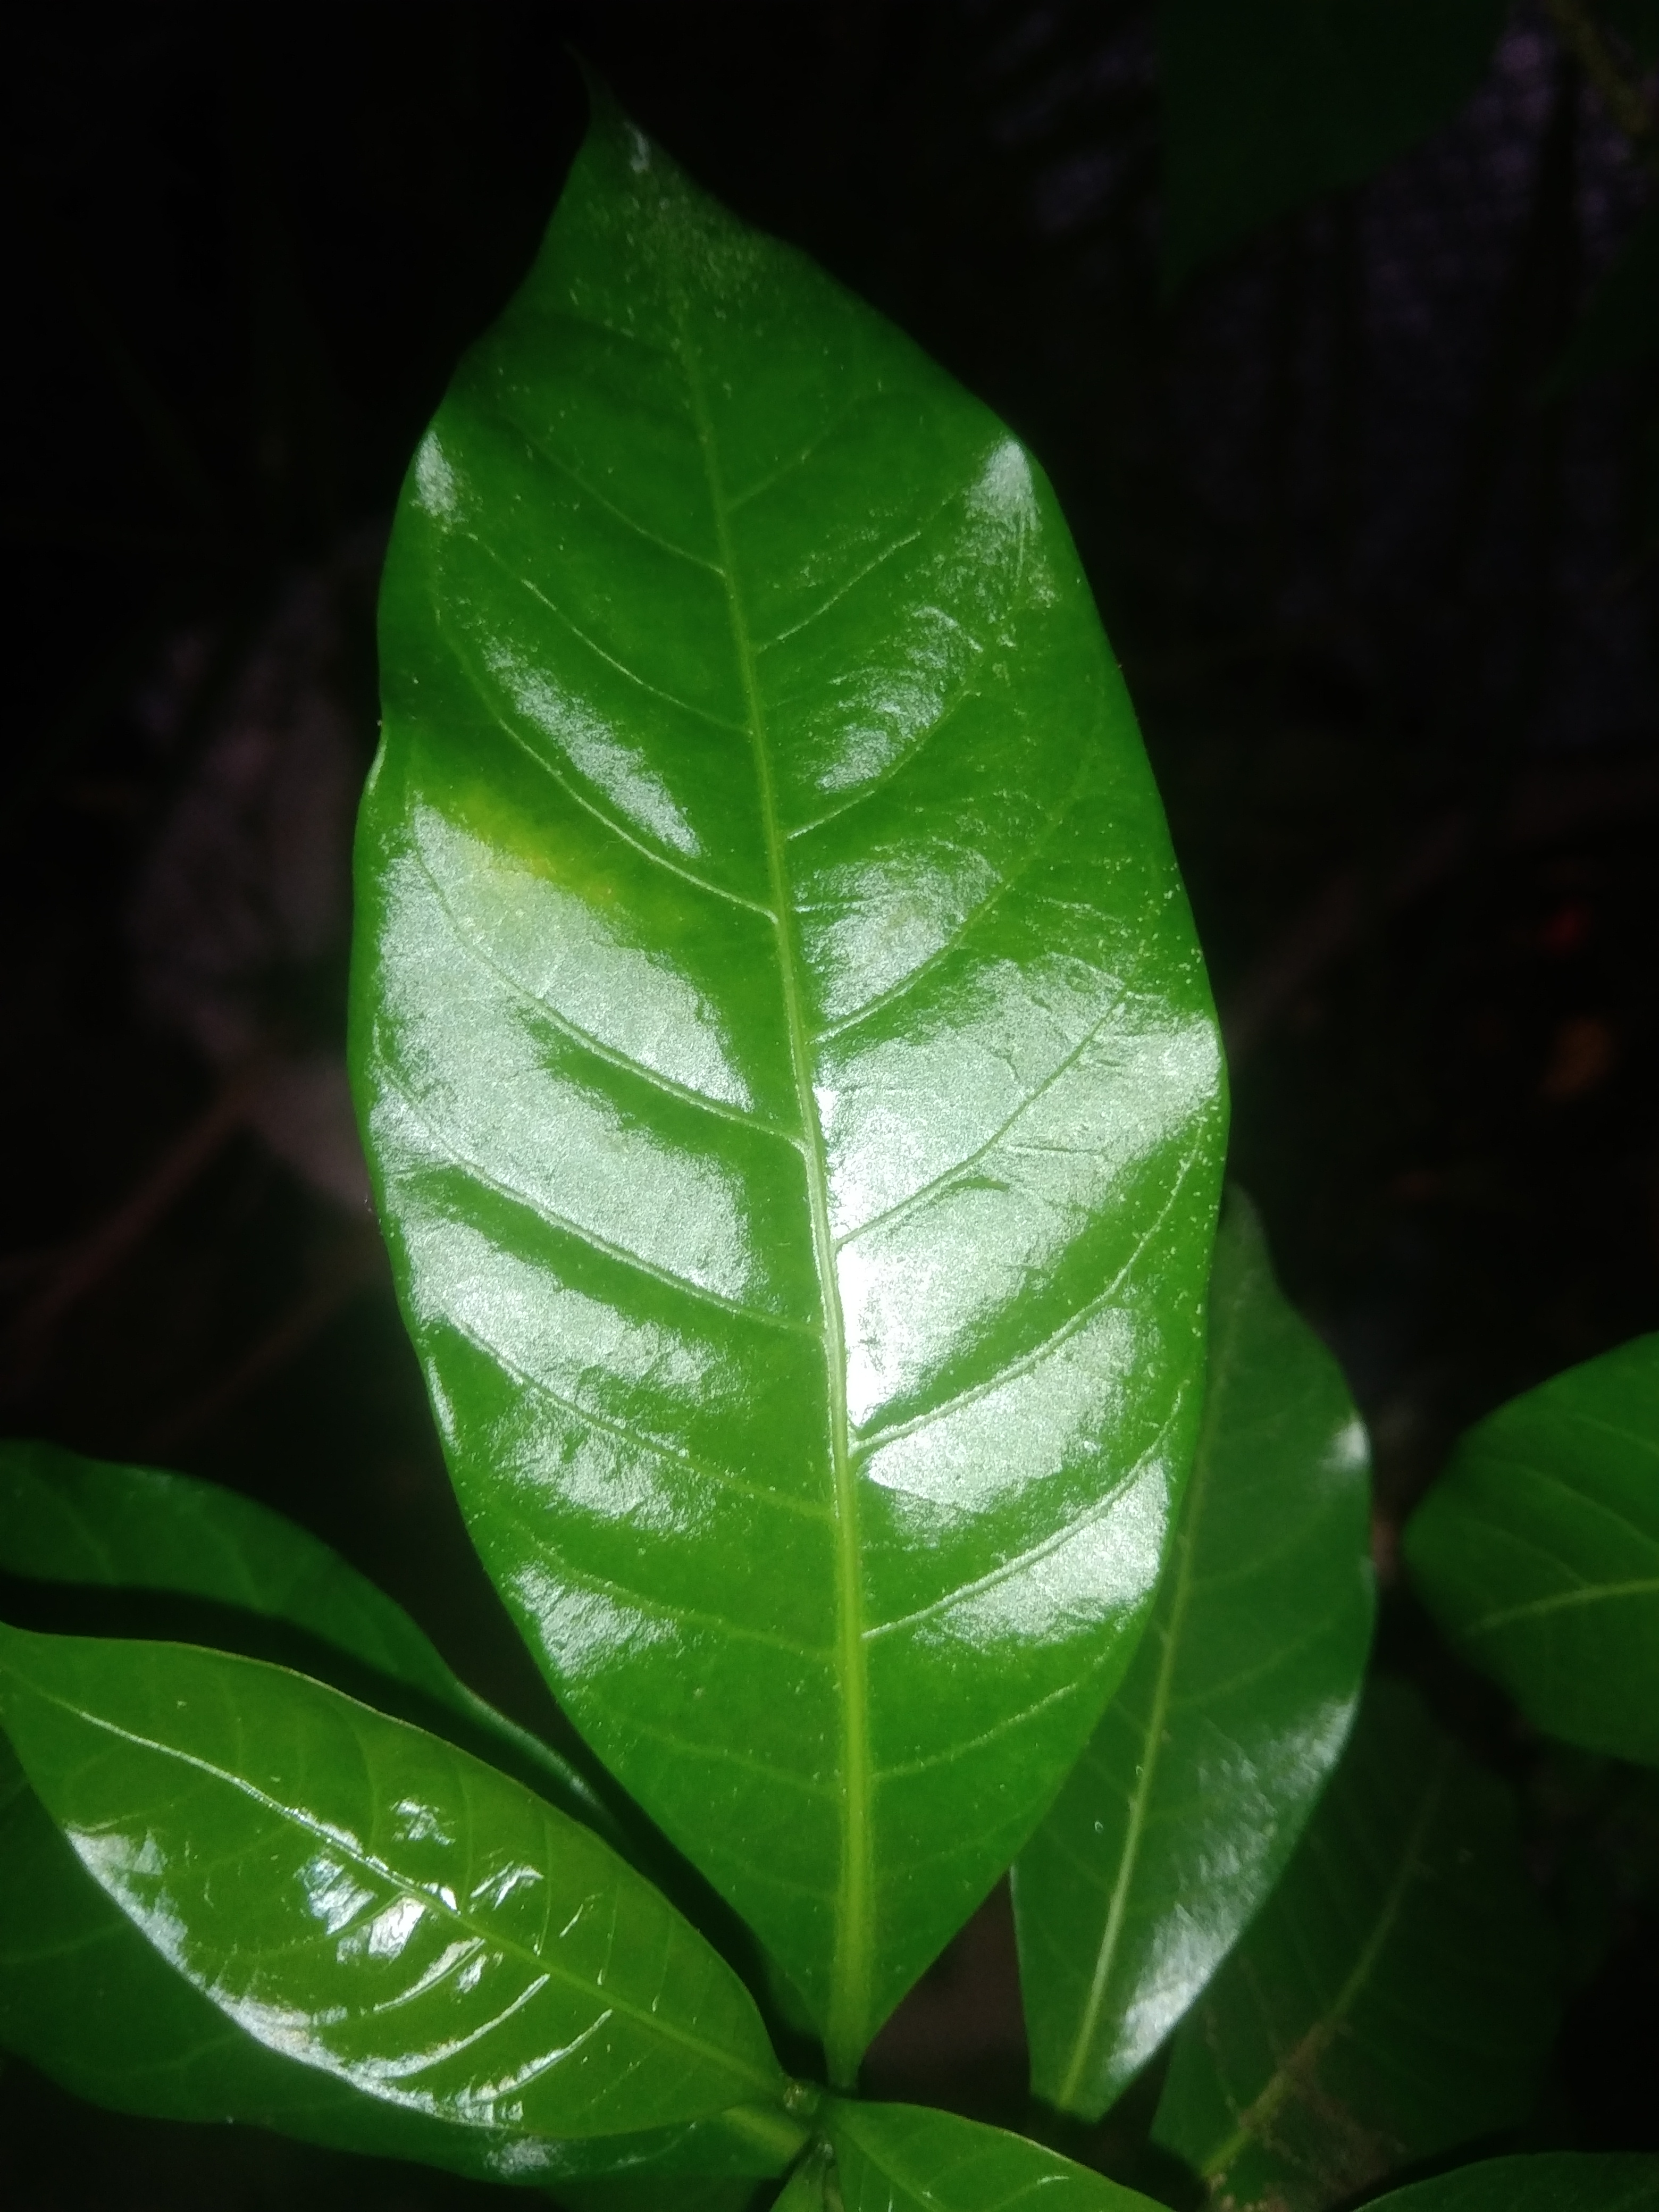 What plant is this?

togor
